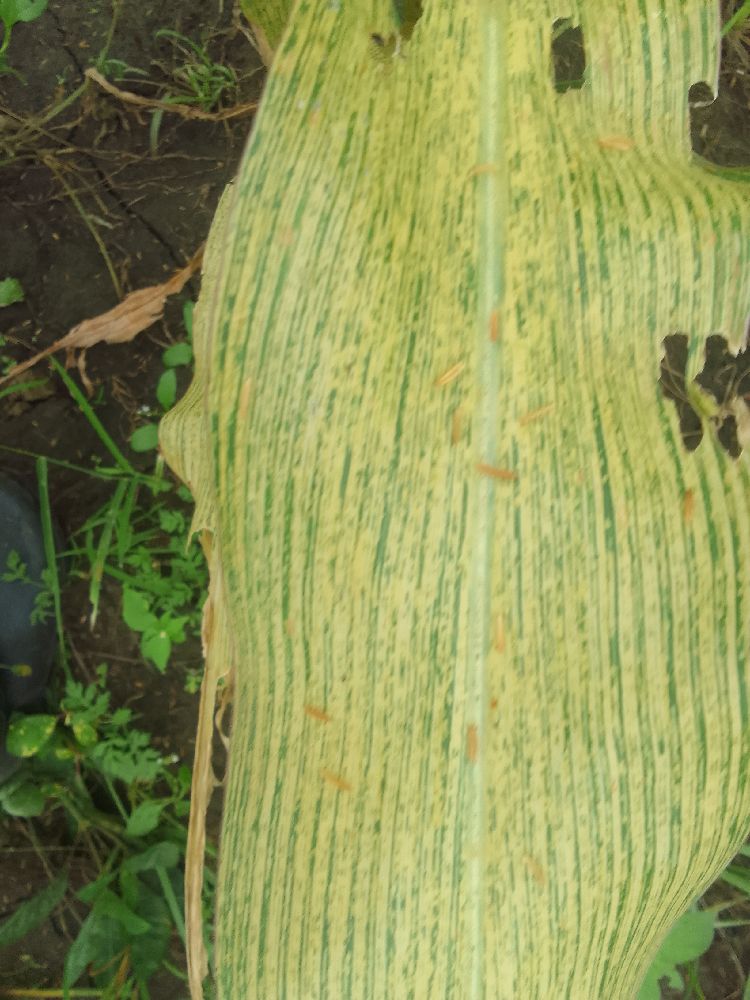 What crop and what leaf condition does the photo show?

maize, maize streak virus
